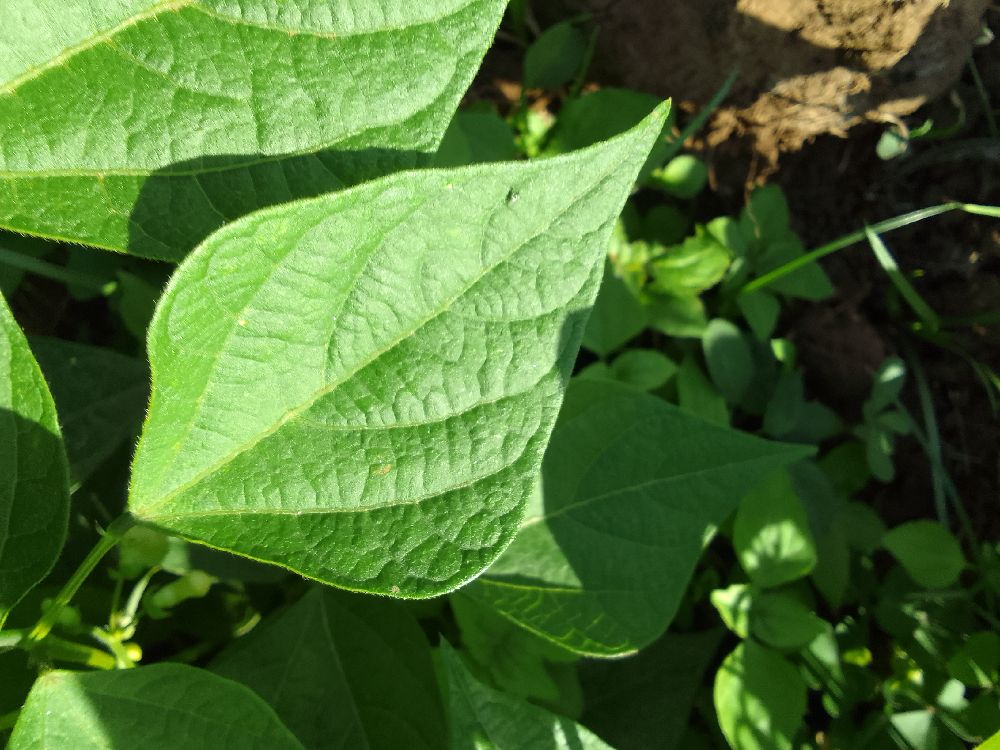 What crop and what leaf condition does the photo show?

common bean, healthy
